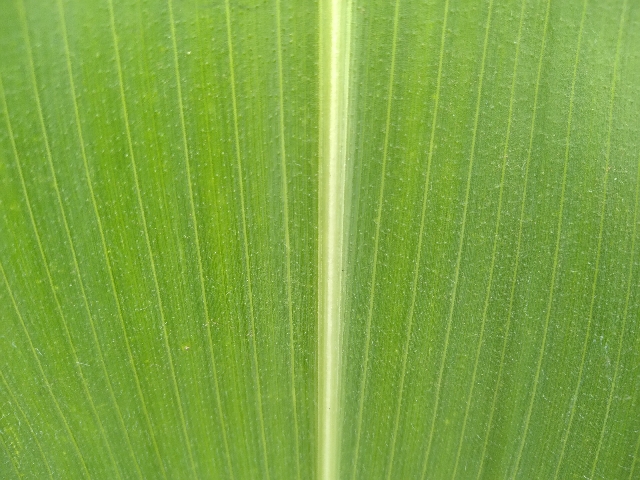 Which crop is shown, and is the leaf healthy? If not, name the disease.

maize, healthy
